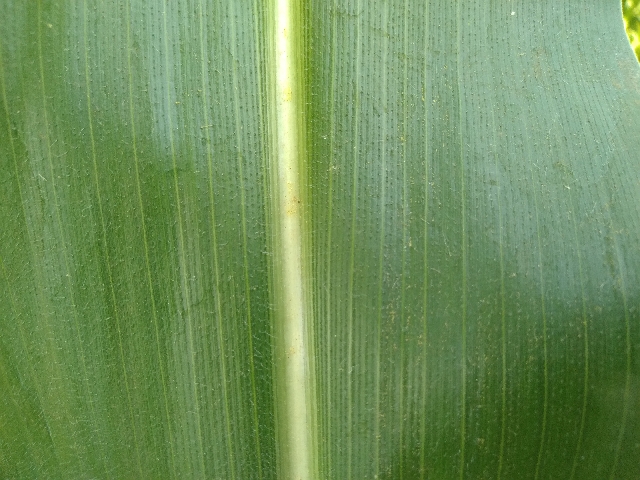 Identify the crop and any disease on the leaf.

maize, healthy
